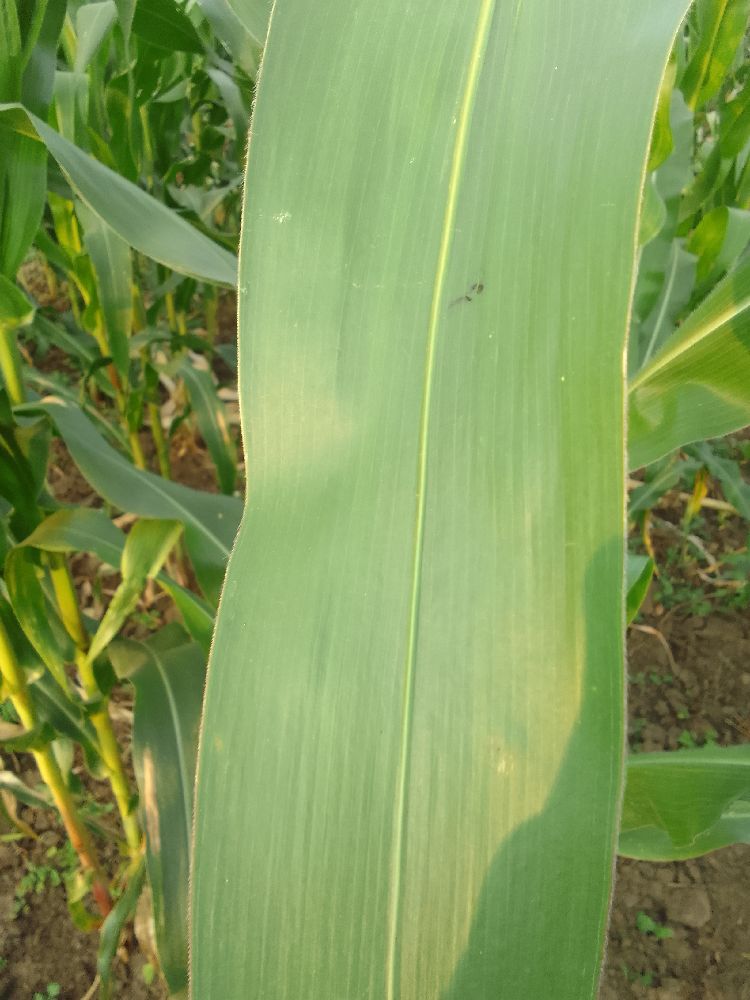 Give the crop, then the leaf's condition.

maize, healthy
